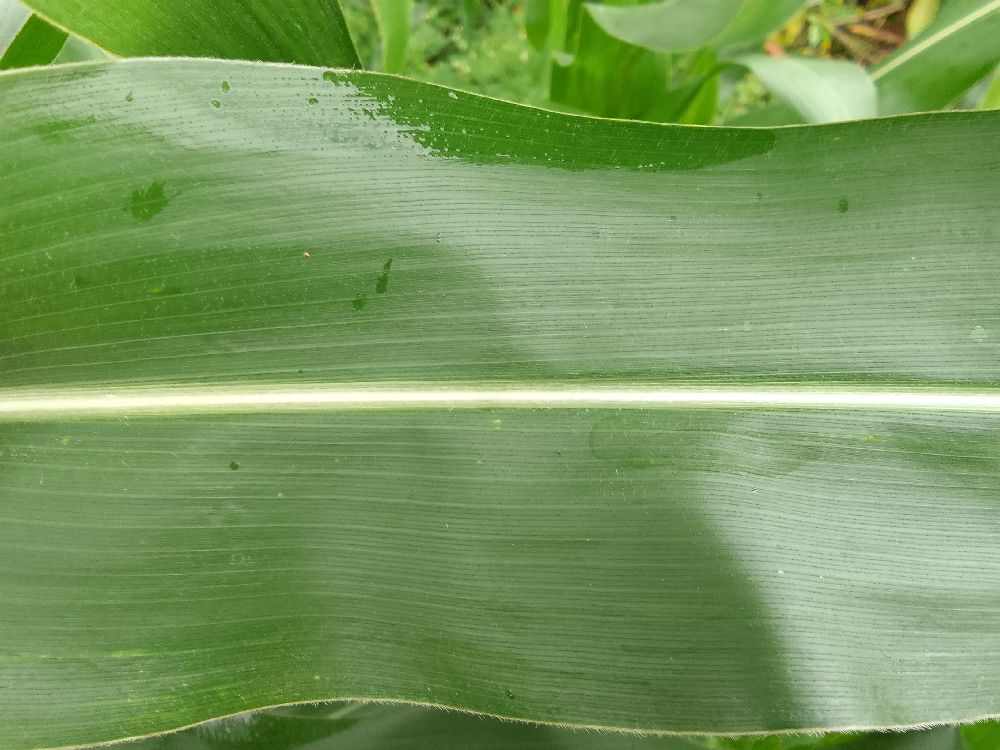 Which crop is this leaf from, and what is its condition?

maize, healthy
